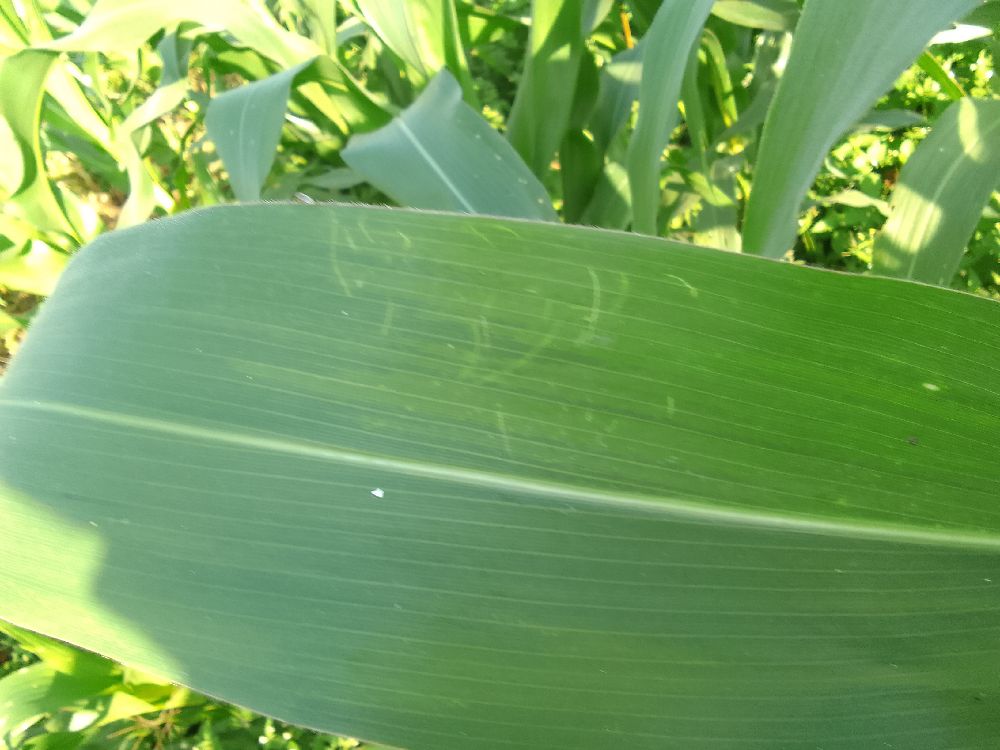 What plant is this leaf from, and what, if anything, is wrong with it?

maize, healthy
